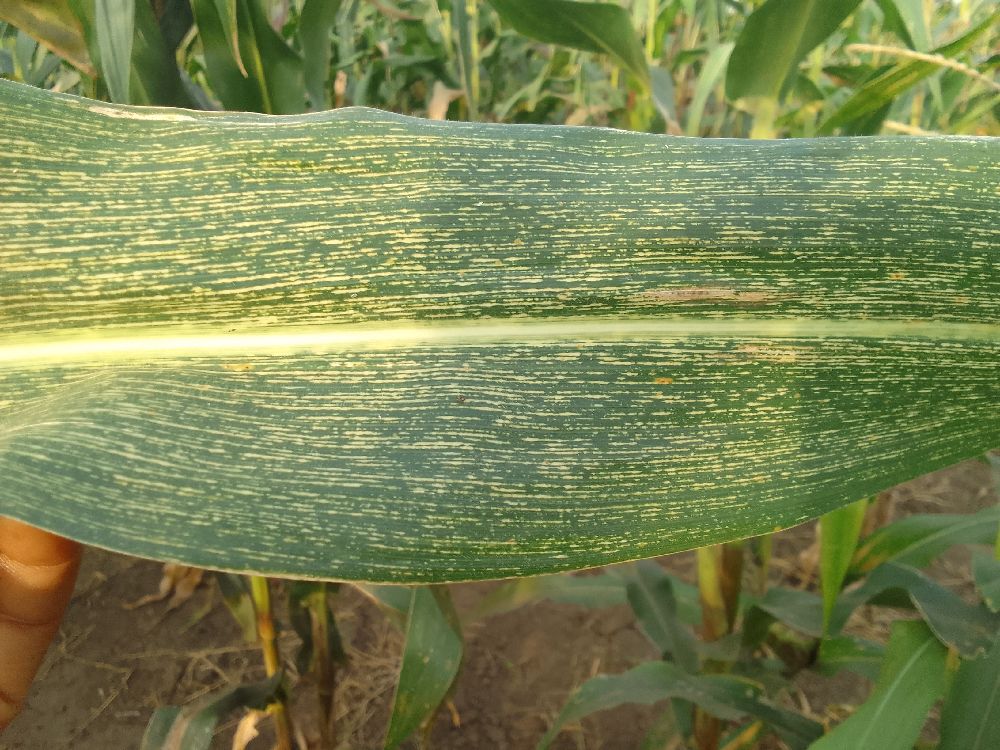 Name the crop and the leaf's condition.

maize, maize streak virus
